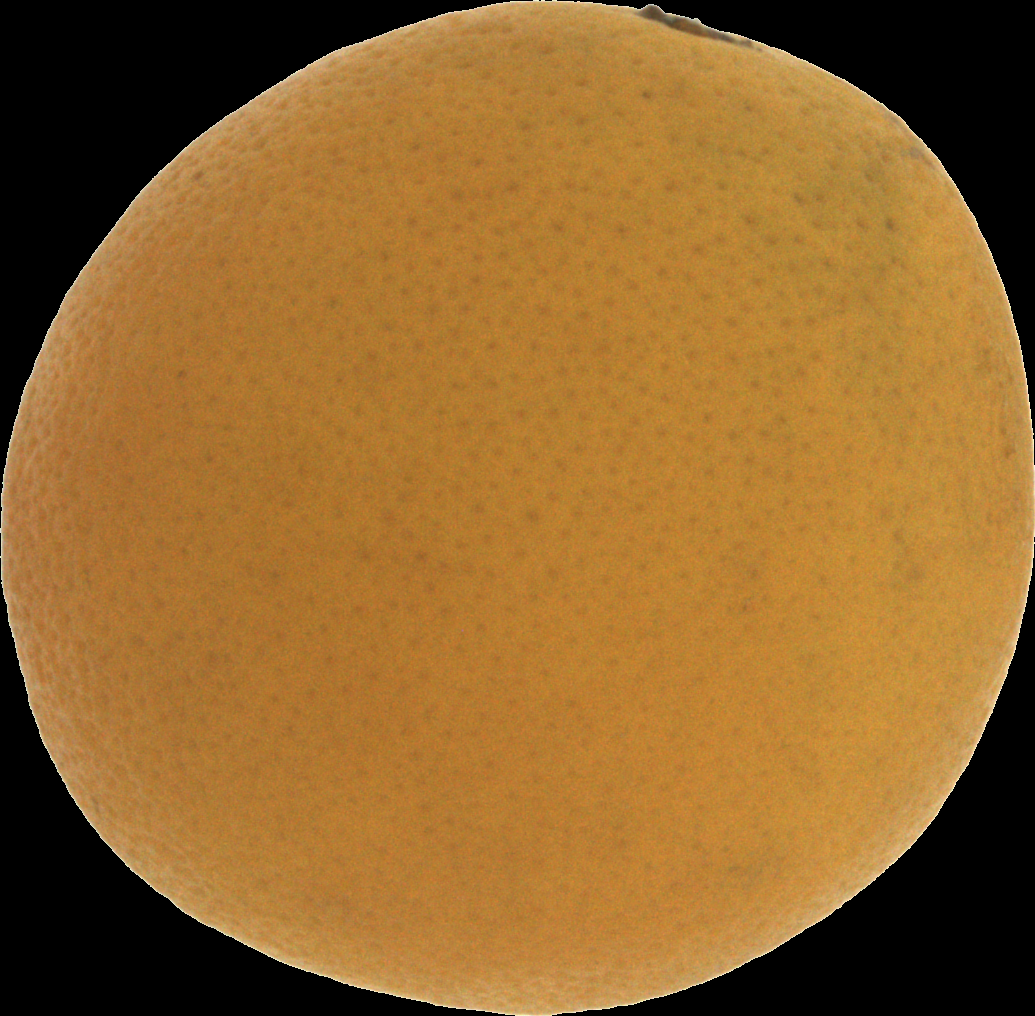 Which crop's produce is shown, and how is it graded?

orange, bad
